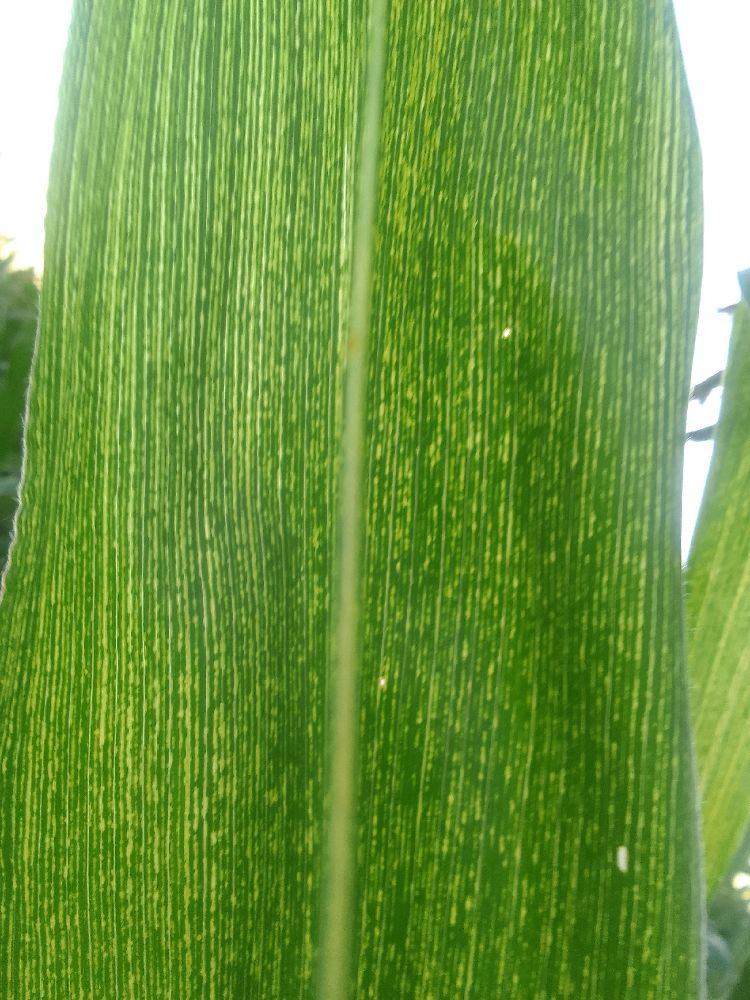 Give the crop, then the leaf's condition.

maize, maize streak virus
